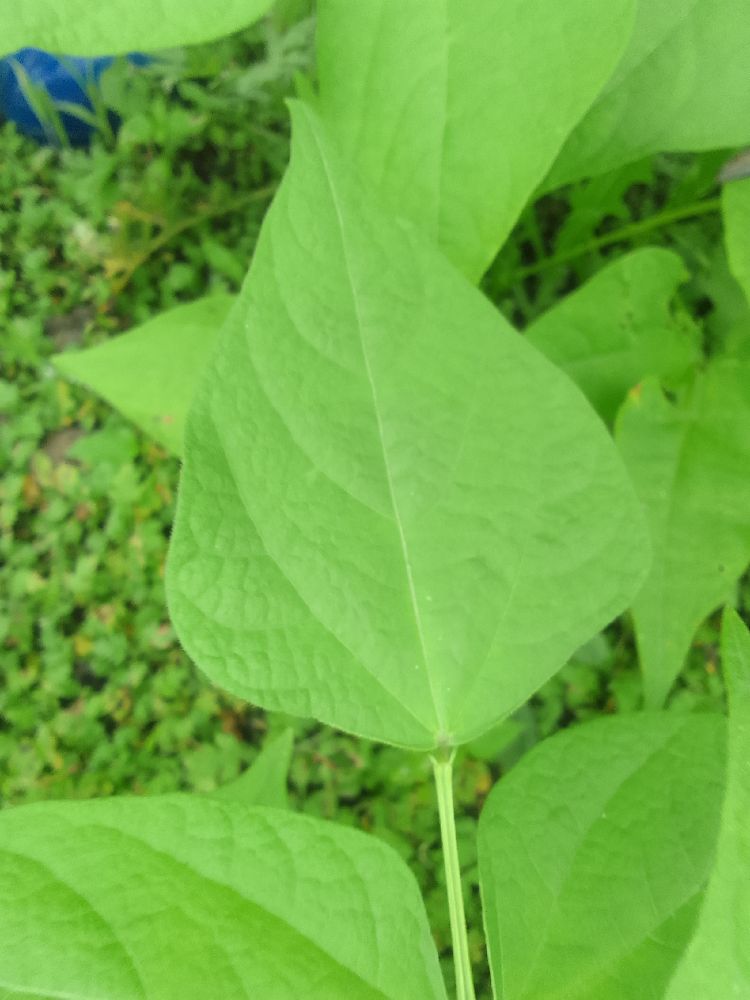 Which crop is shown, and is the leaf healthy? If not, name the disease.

common bean, healthy
